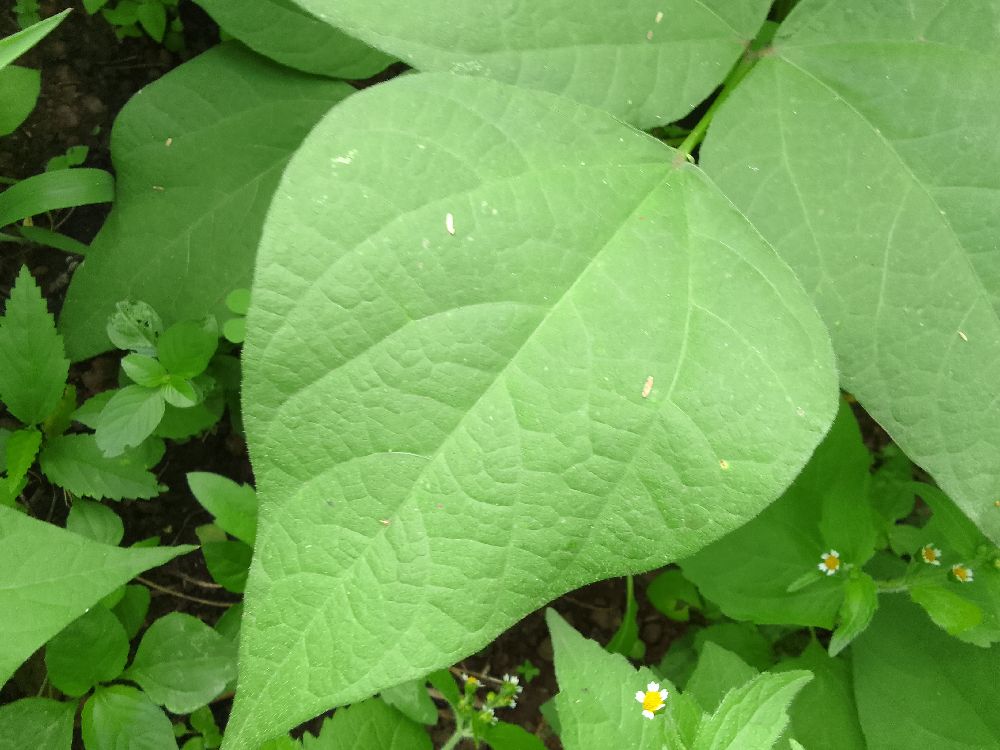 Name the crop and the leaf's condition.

common bean, healthy
